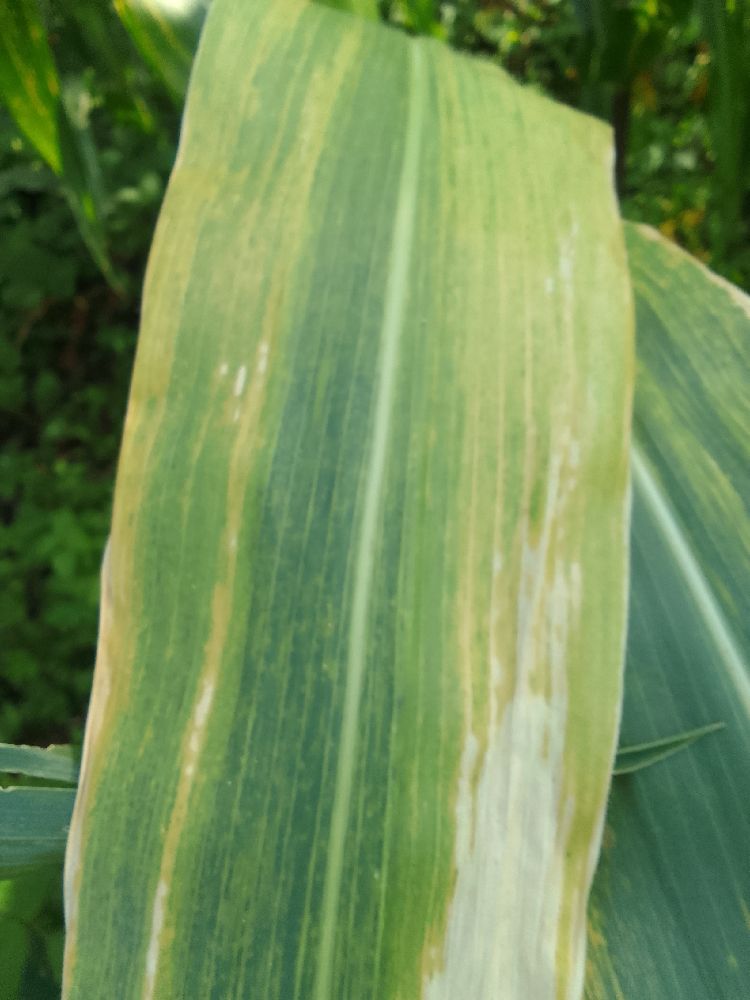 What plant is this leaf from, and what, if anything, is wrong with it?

maize, maize lethal necrosis
